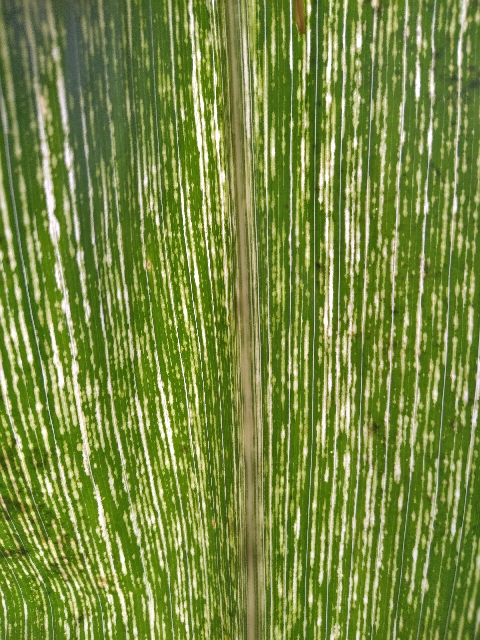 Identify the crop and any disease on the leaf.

maize, maize streak virus
